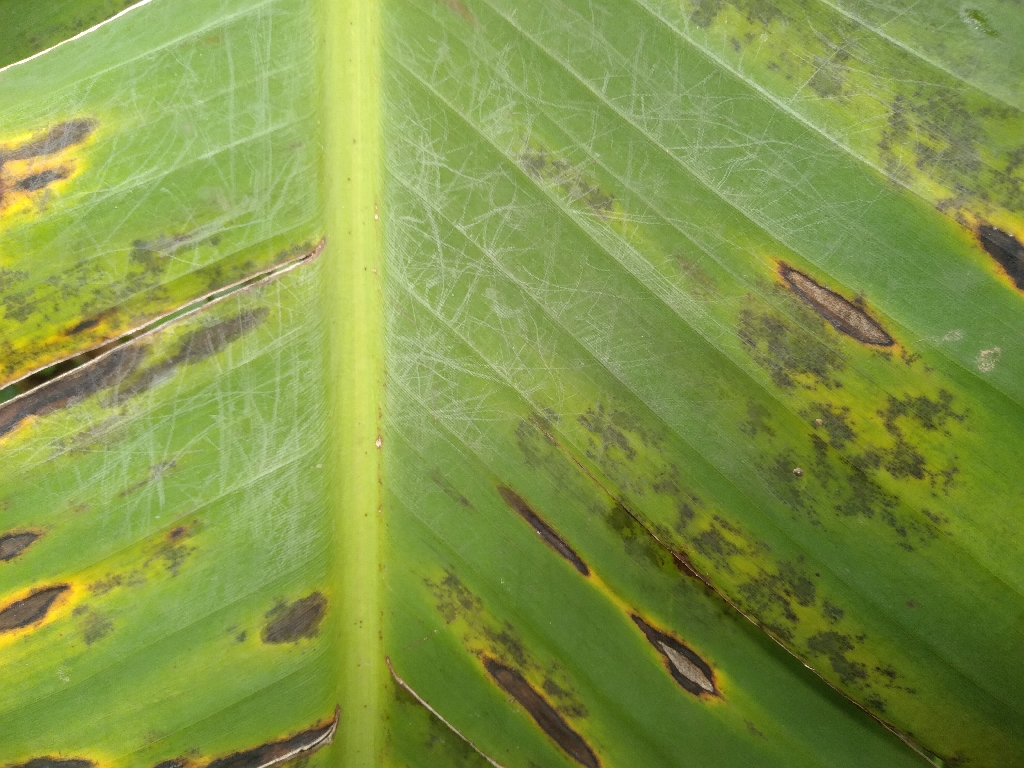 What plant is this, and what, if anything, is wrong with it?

banana, black sigatoka
